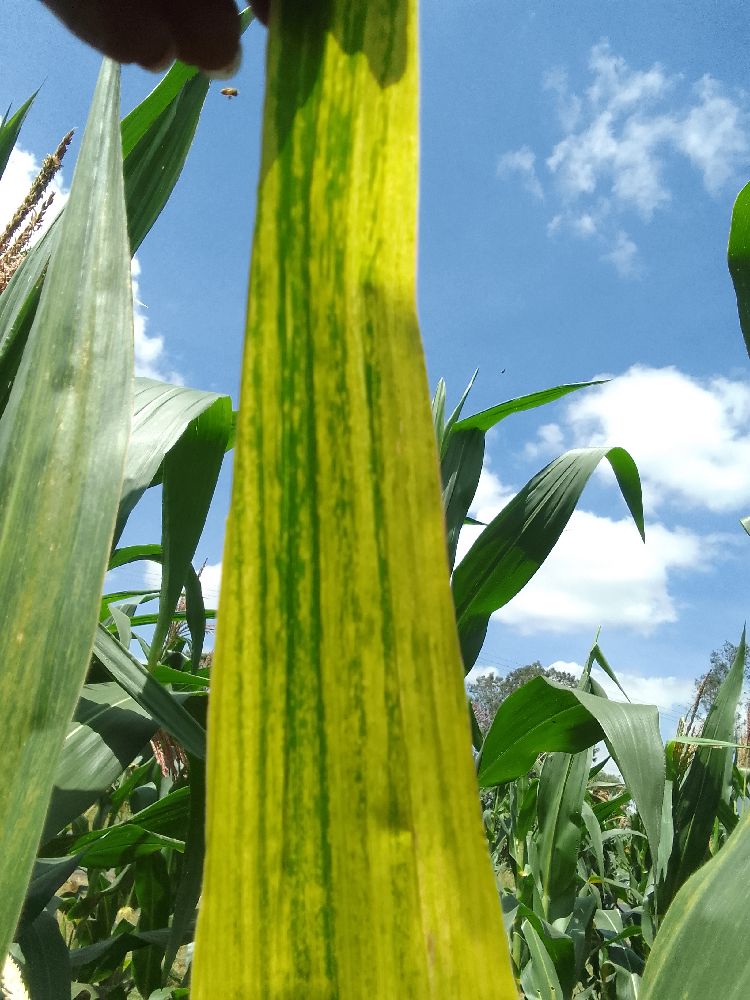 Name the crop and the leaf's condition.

maize, maize lethal necrosis
